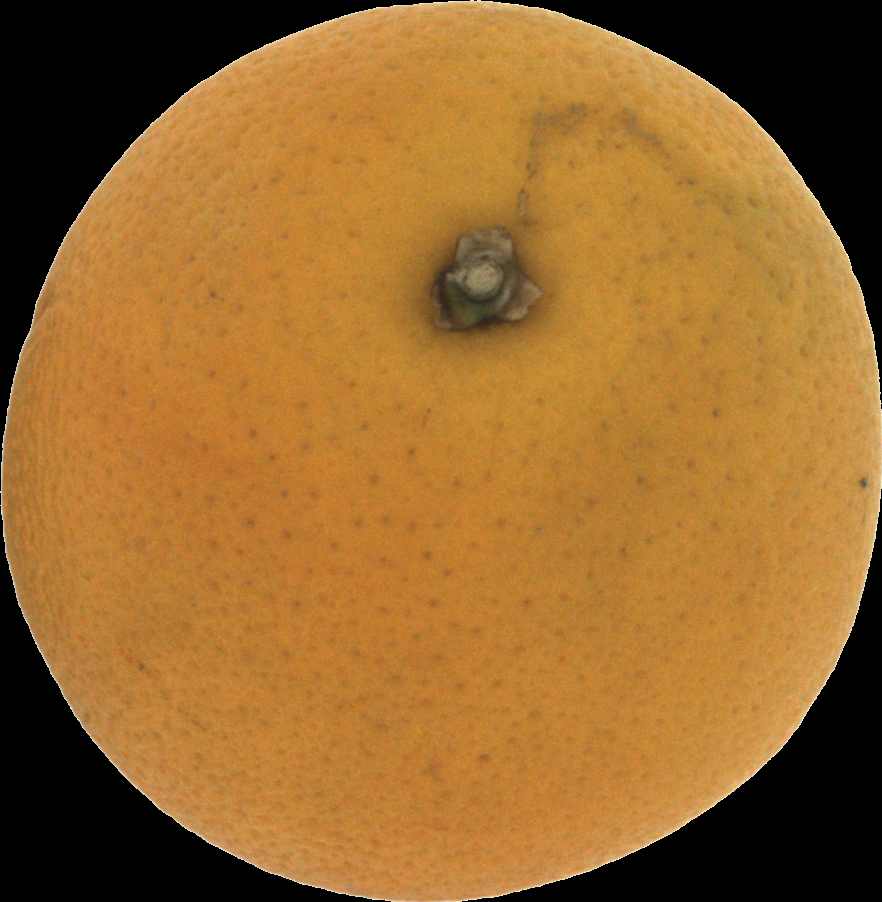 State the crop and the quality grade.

orange, bad
